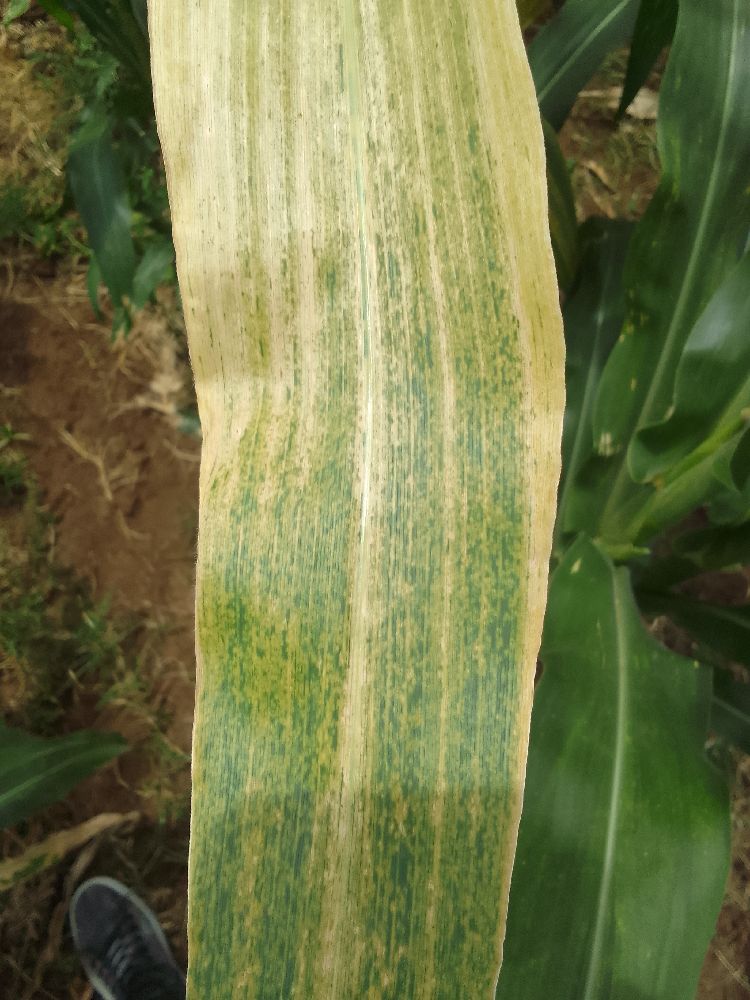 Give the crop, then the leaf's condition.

maize, maize lethal necrosis
